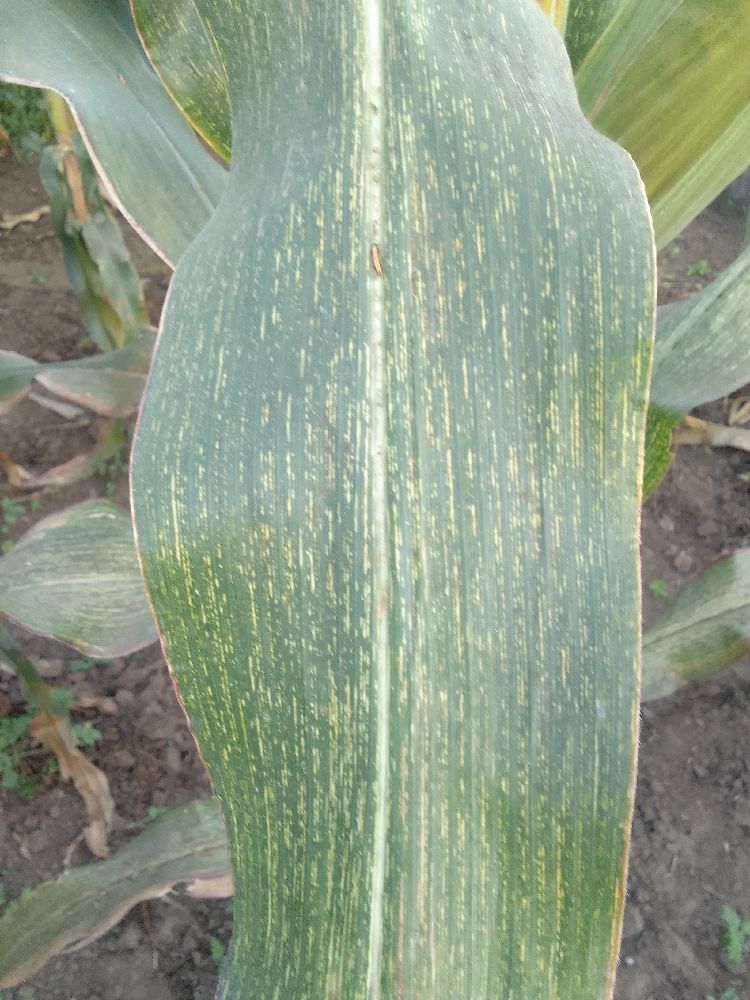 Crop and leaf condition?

maize, maize streak virus
